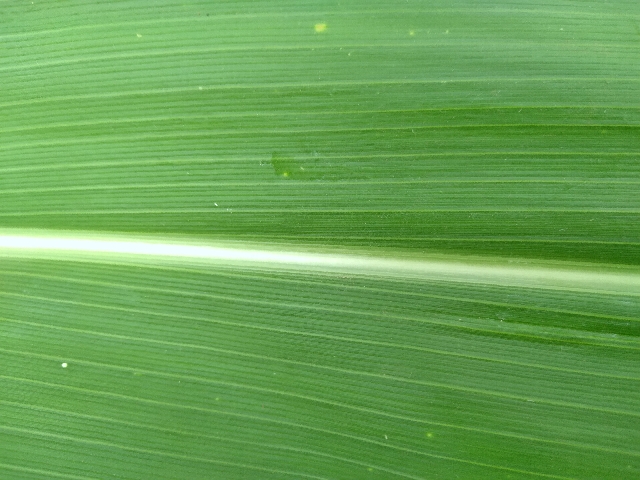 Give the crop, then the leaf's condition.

maize, healthy
